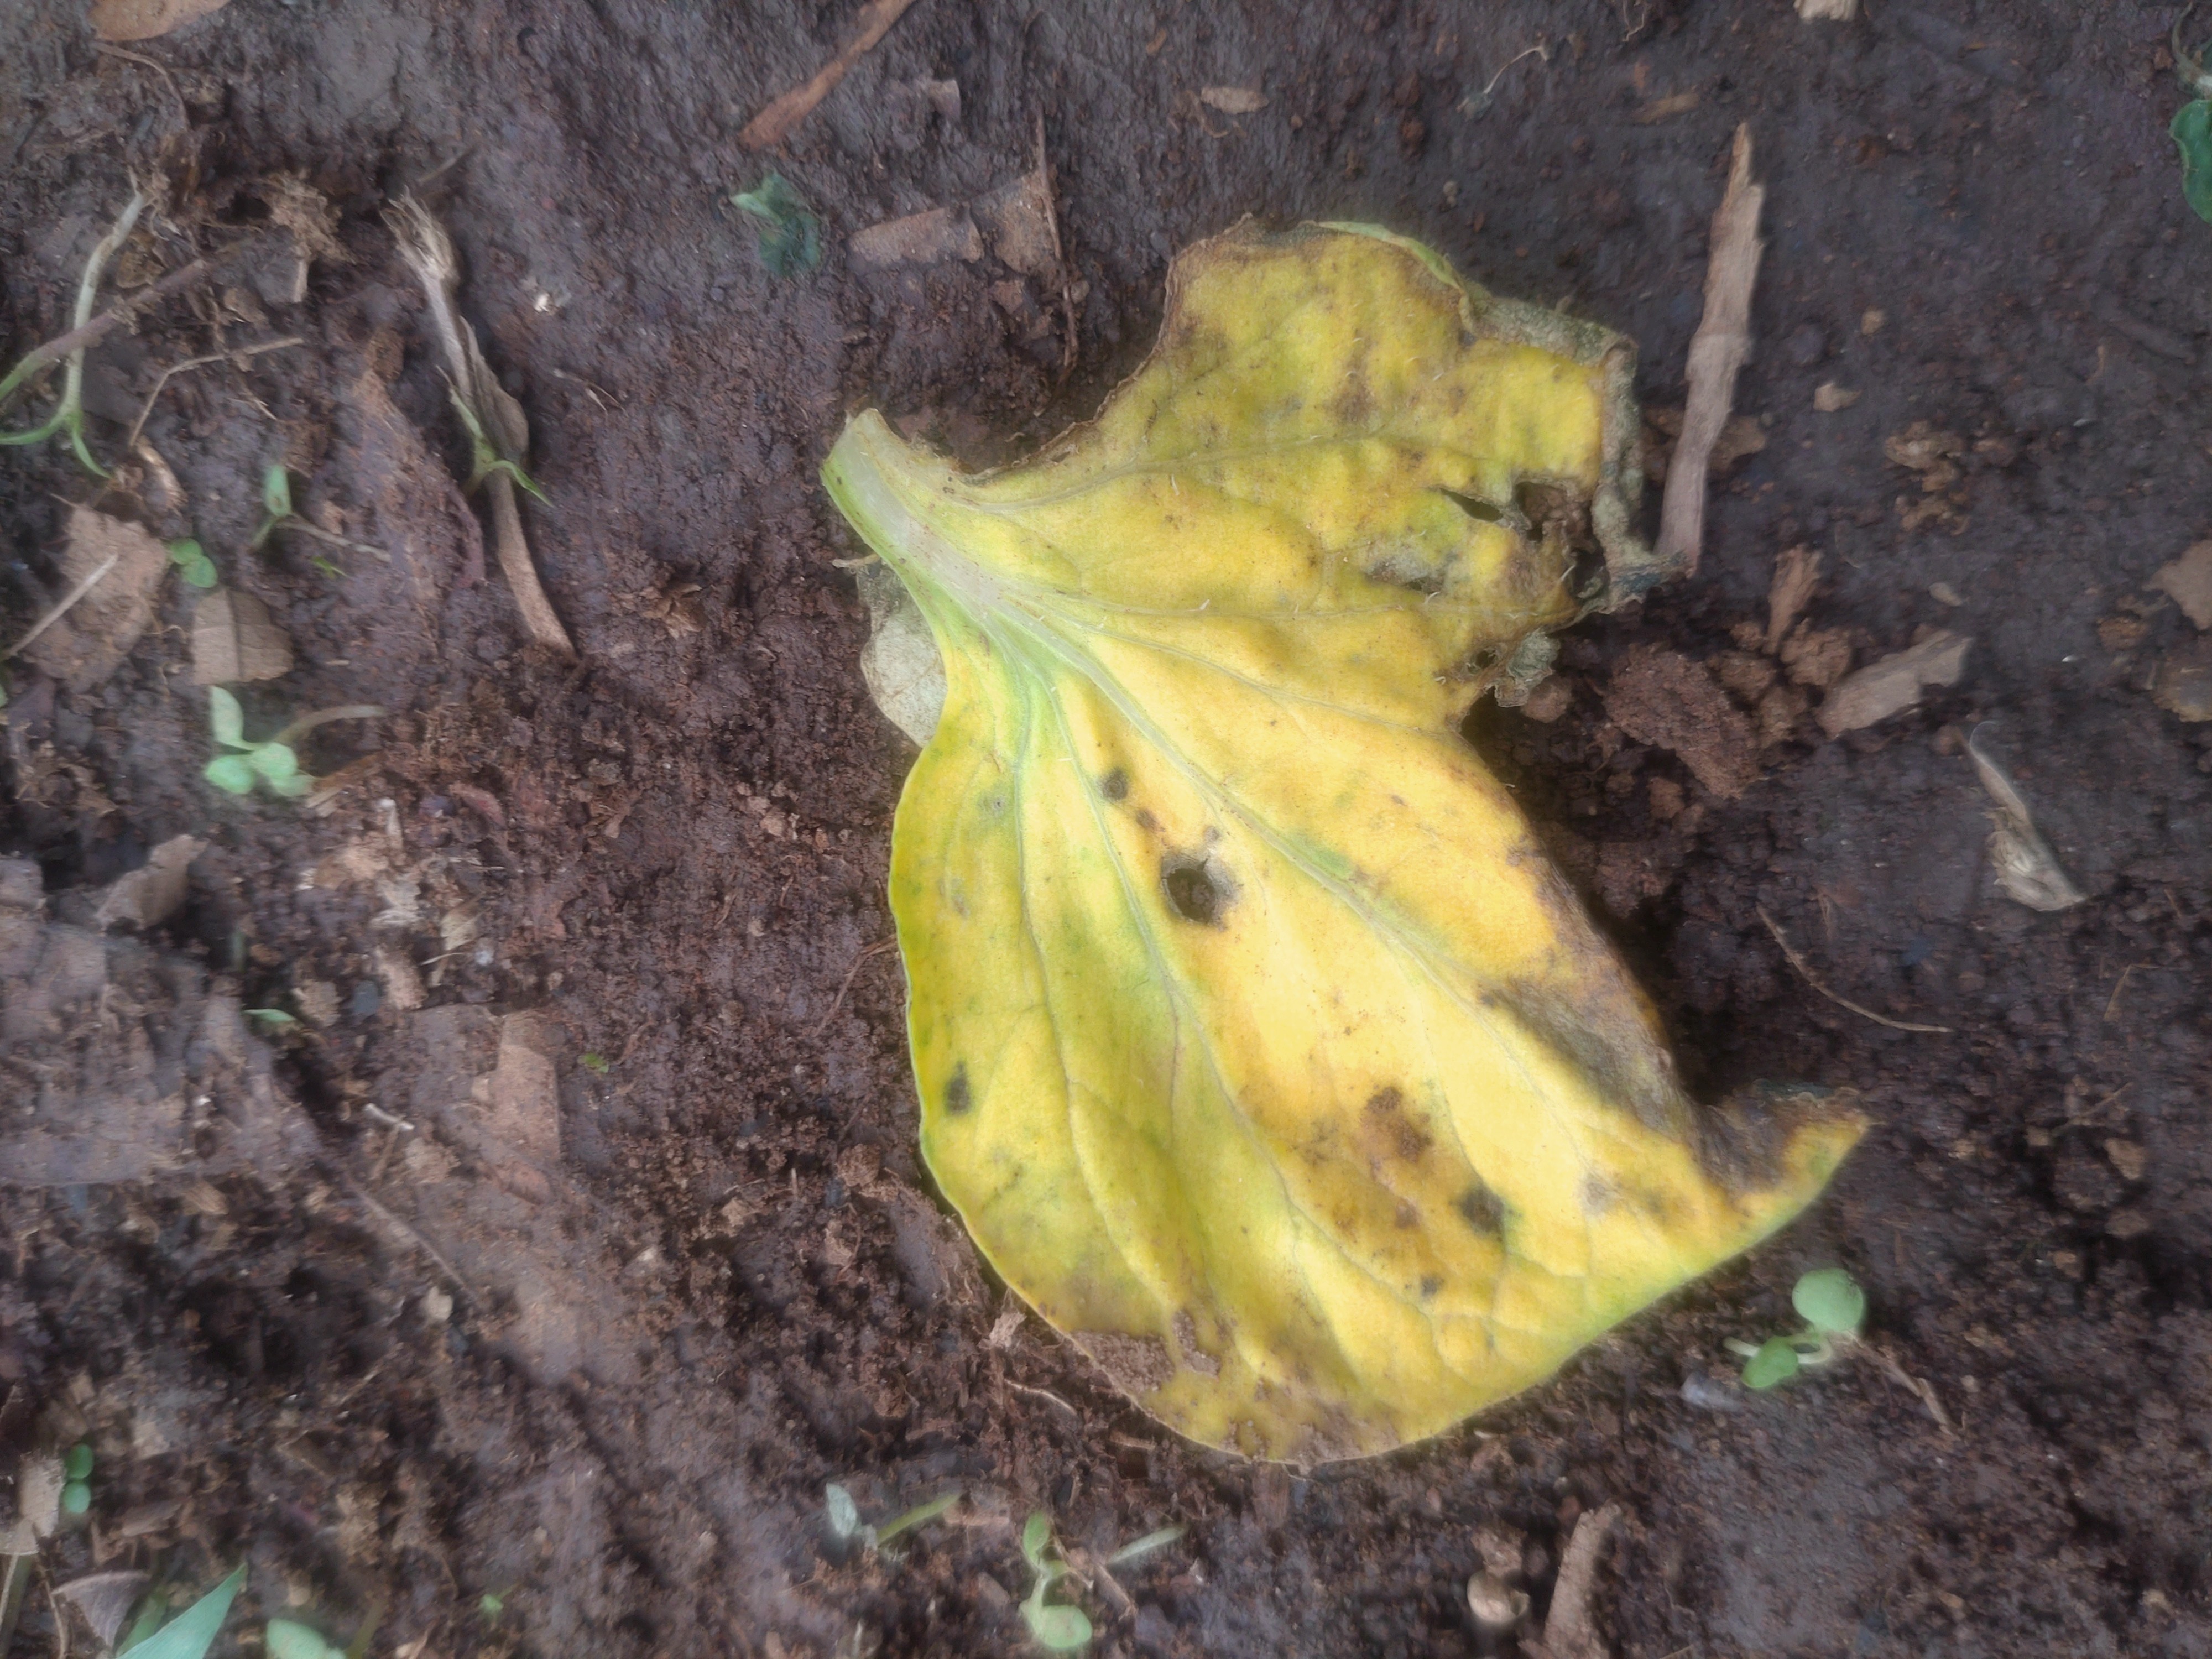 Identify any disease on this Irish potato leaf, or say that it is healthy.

late blight
